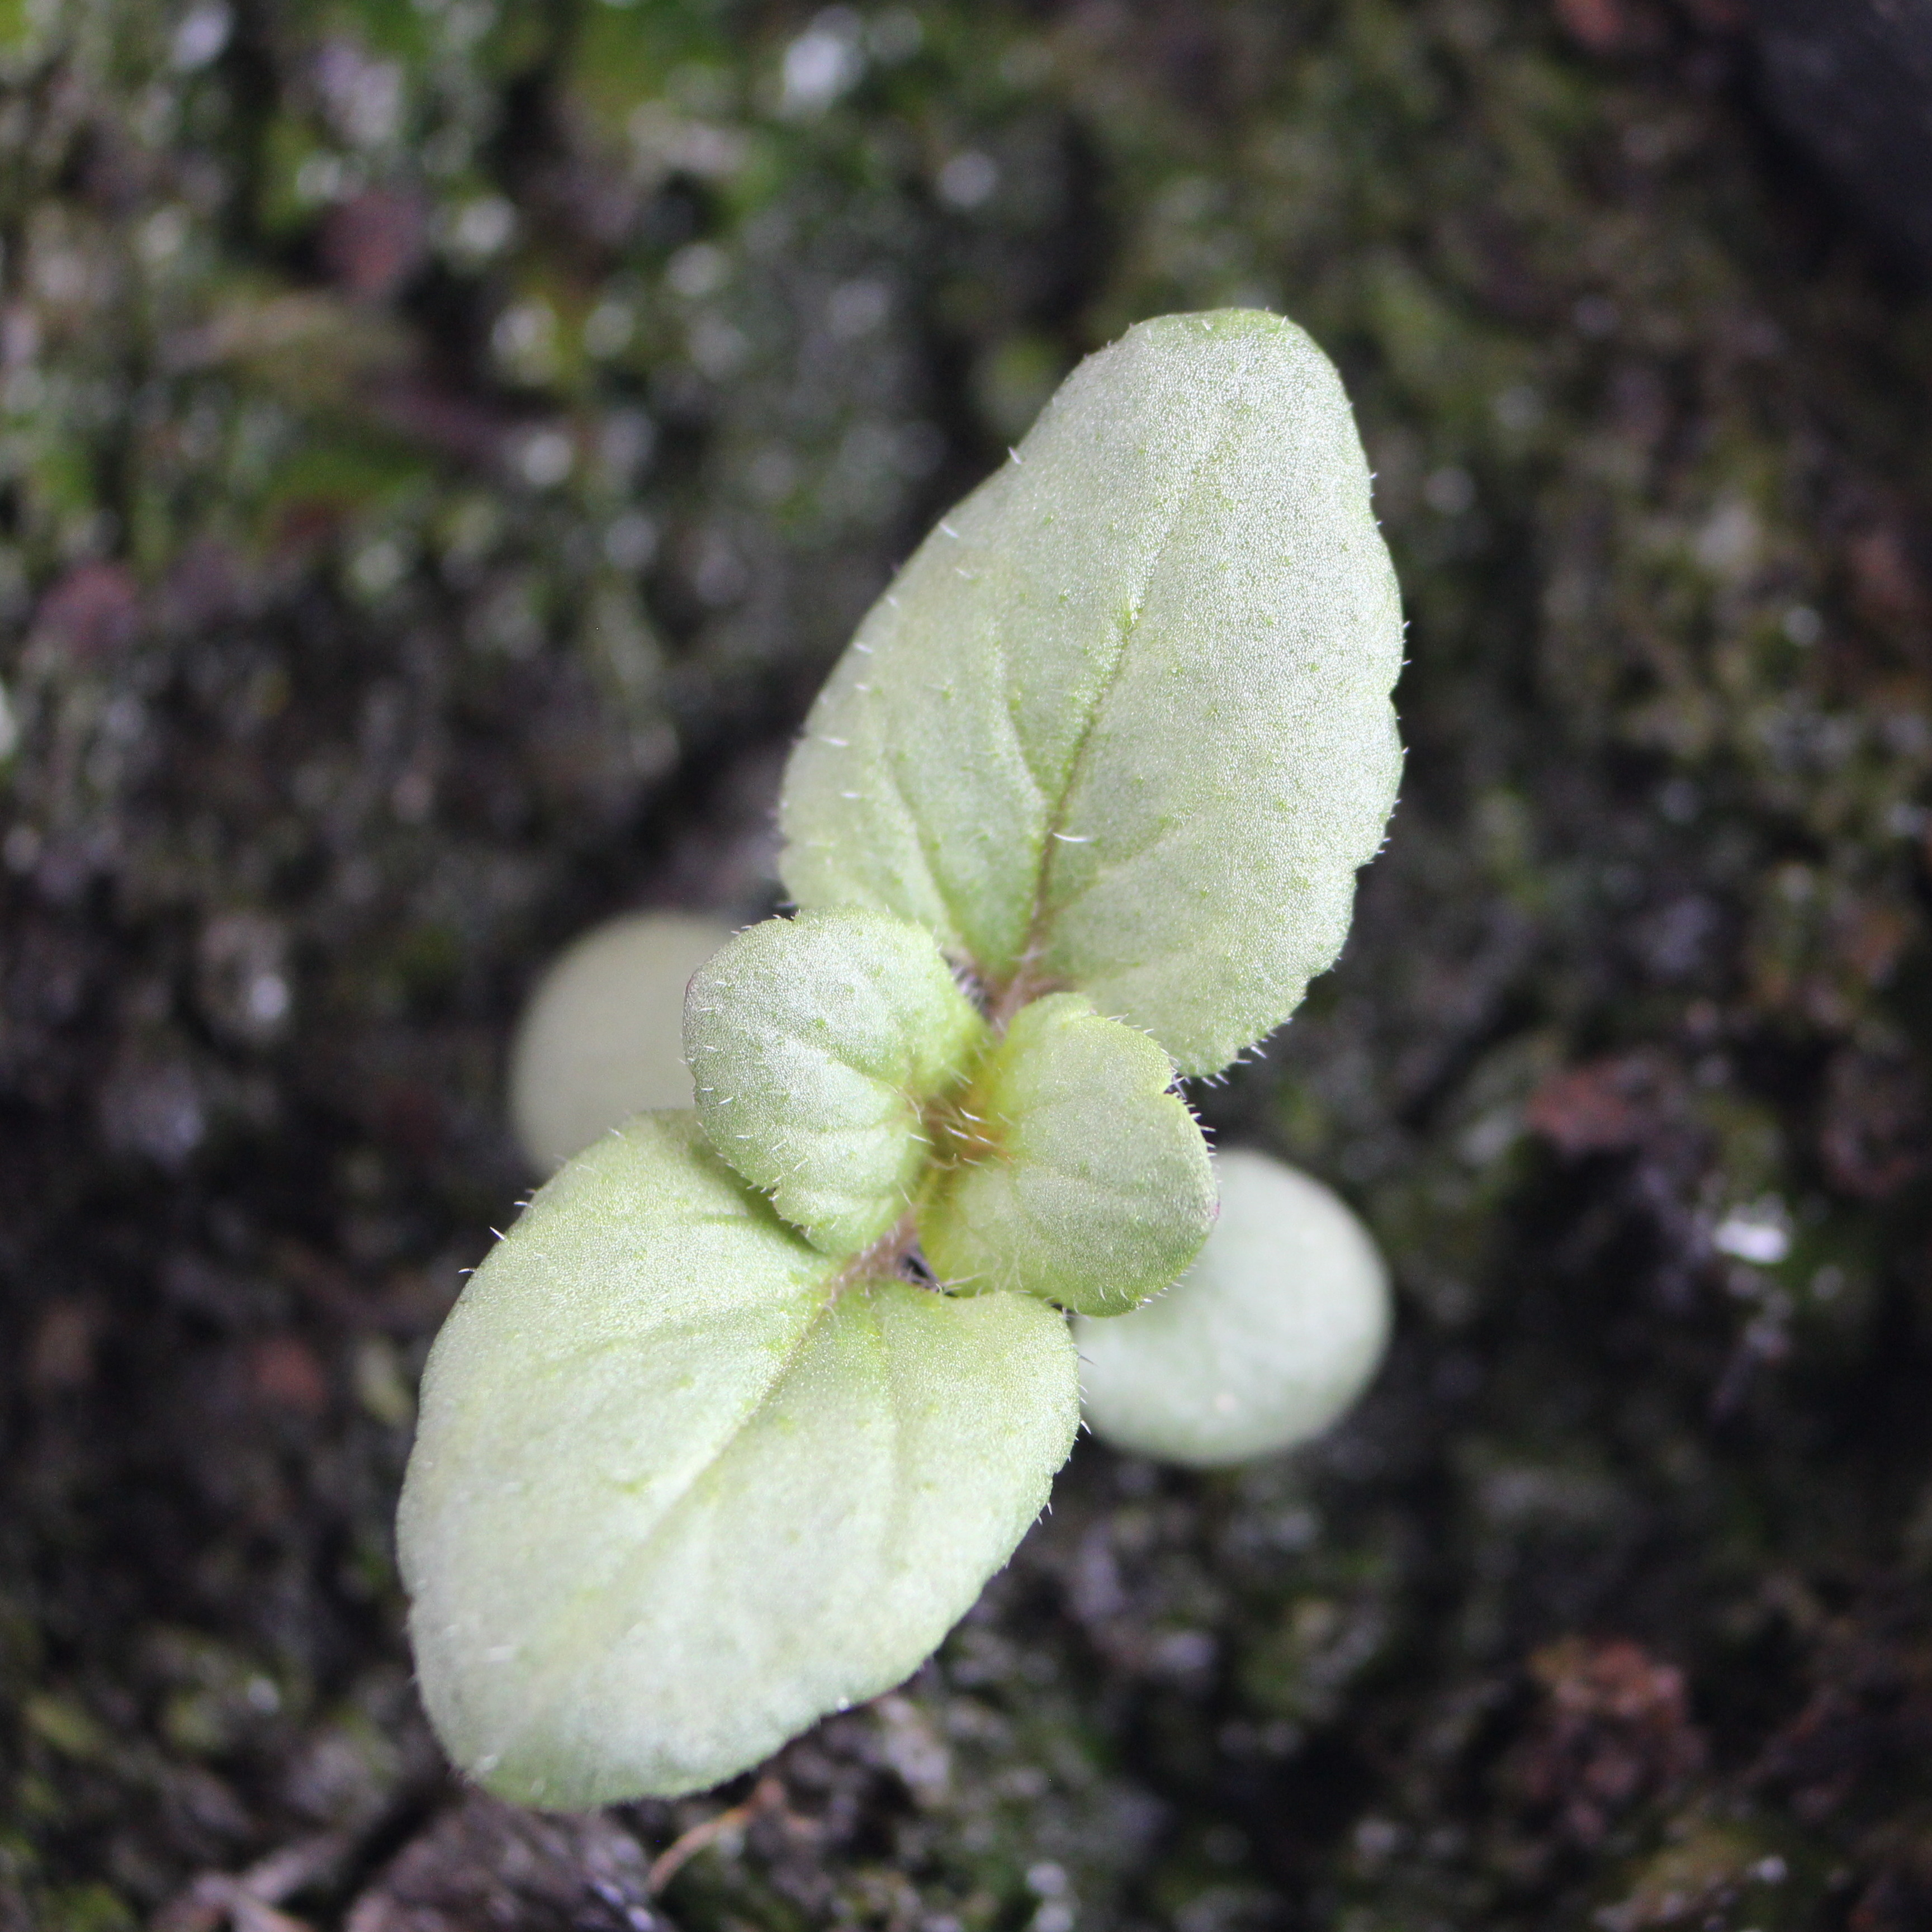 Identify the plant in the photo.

Veronica persica
